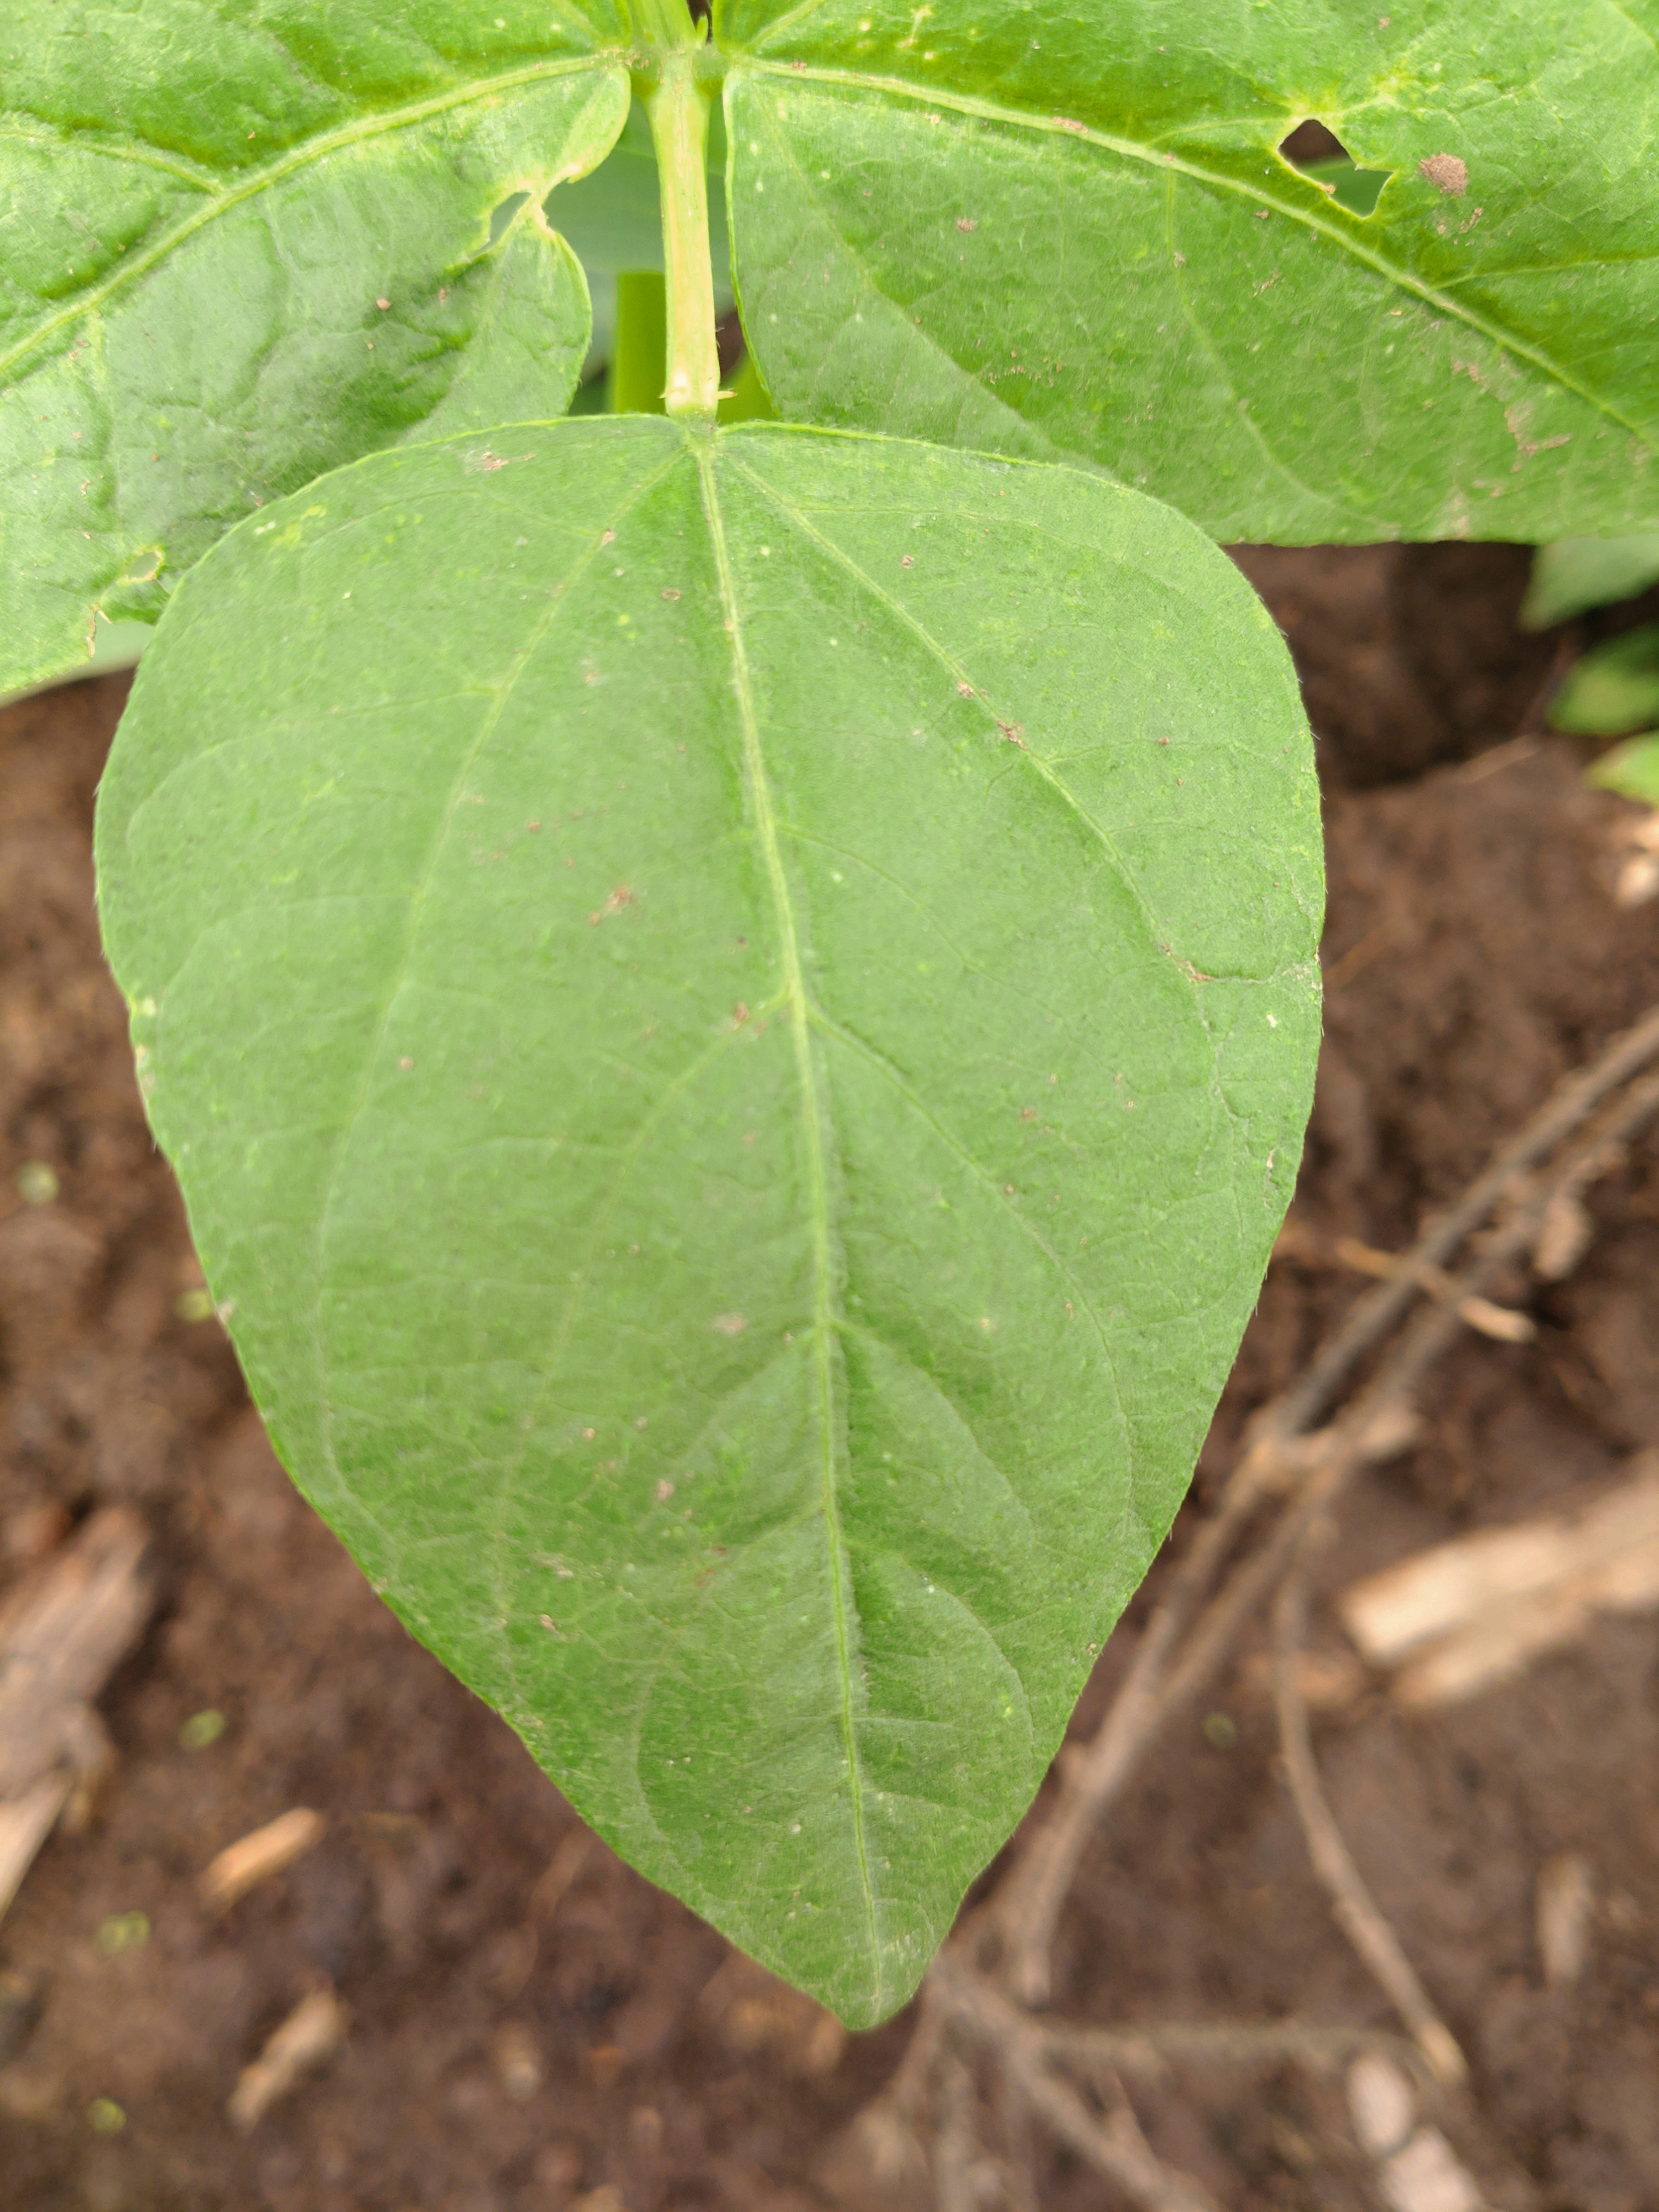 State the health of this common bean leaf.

healthy
